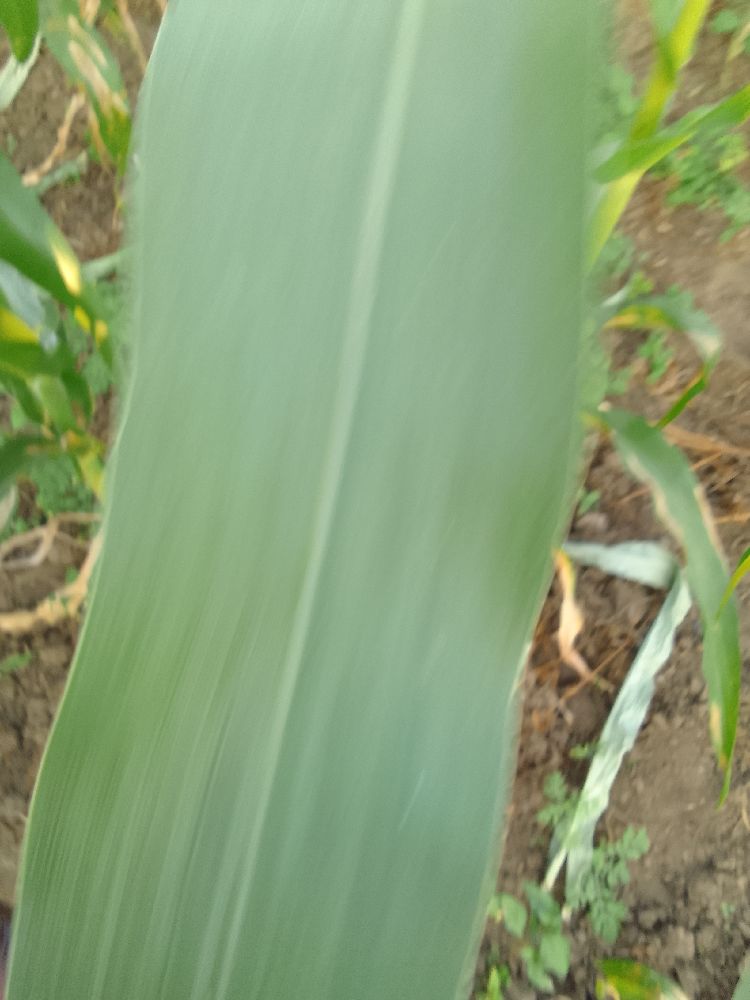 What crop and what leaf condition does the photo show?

maize, healthy
